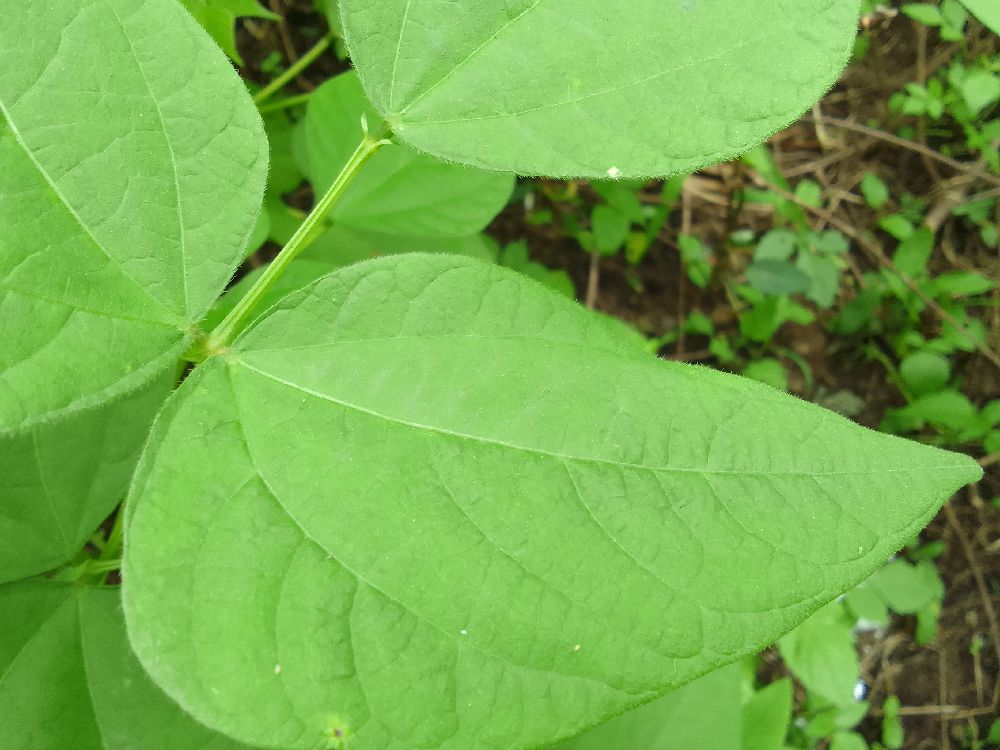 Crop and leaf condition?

common bean, healthy
